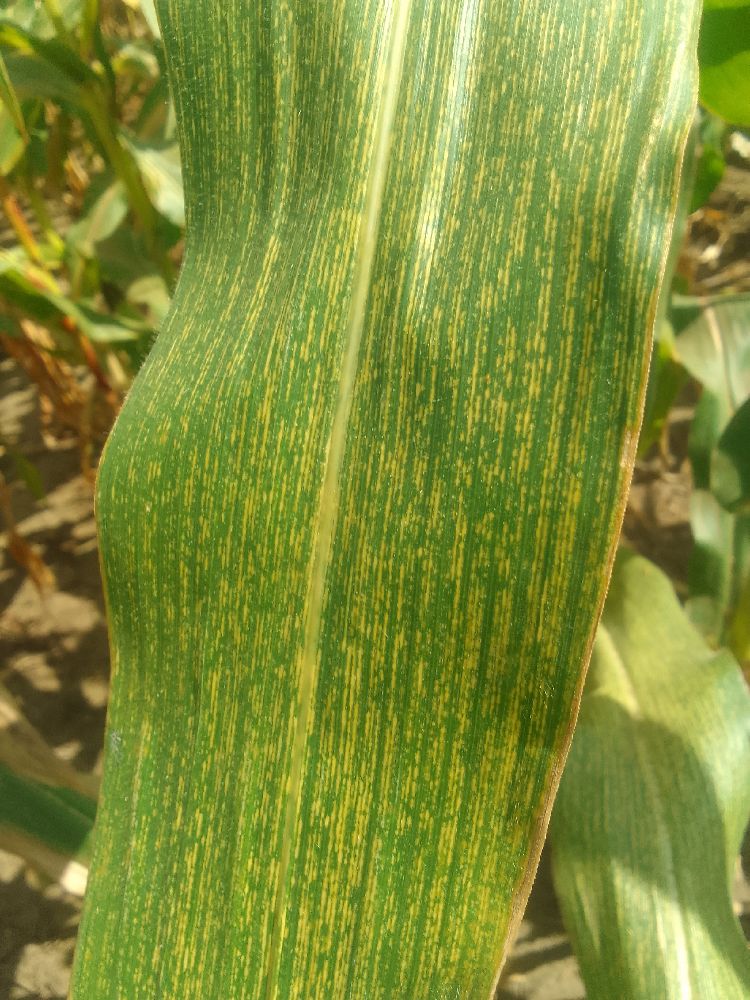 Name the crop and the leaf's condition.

maize, maize streak virus
